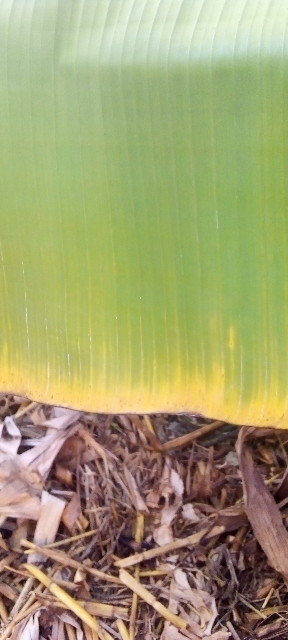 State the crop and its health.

banana, fusarium wilt race 1
